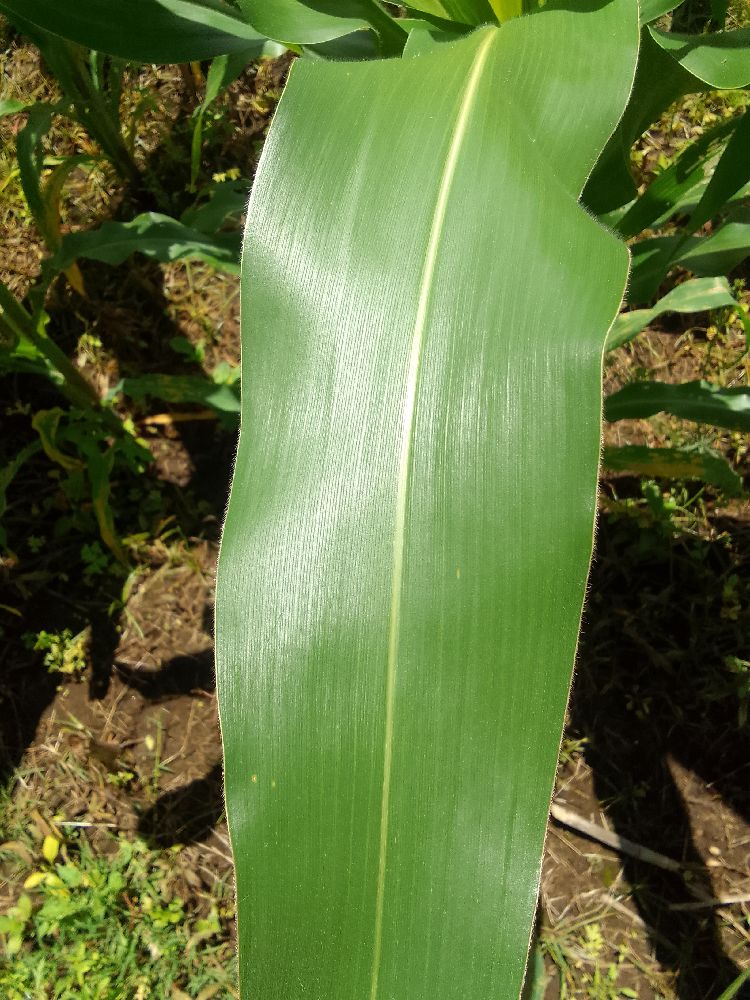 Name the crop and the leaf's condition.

maize, healthy
